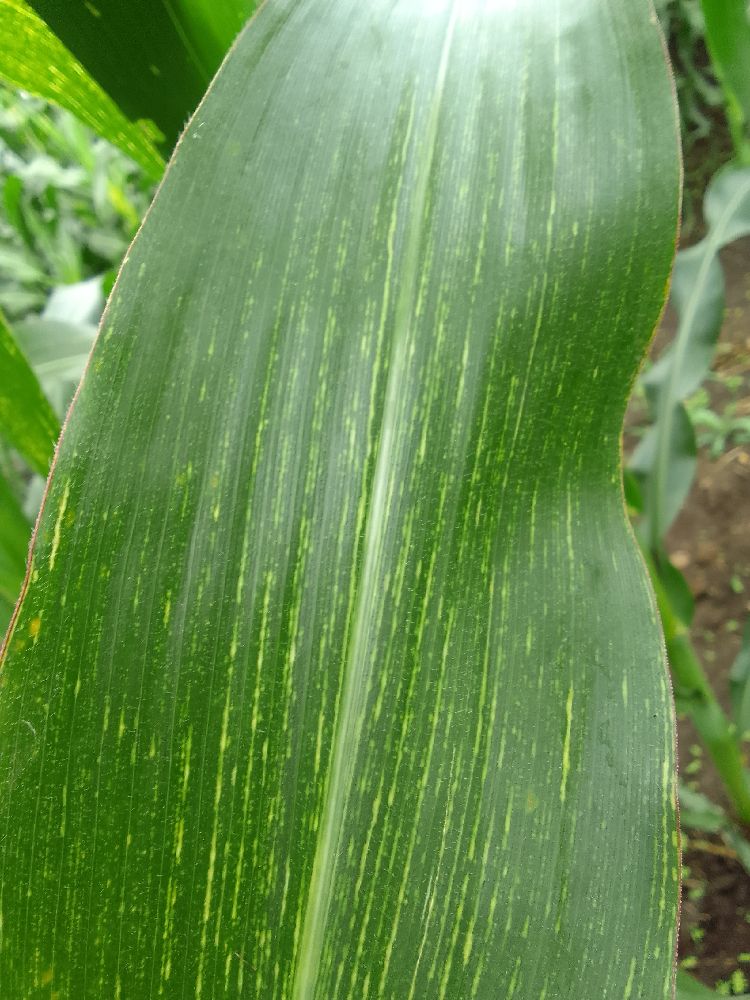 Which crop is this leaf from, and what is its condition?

maize, maize streak virus
